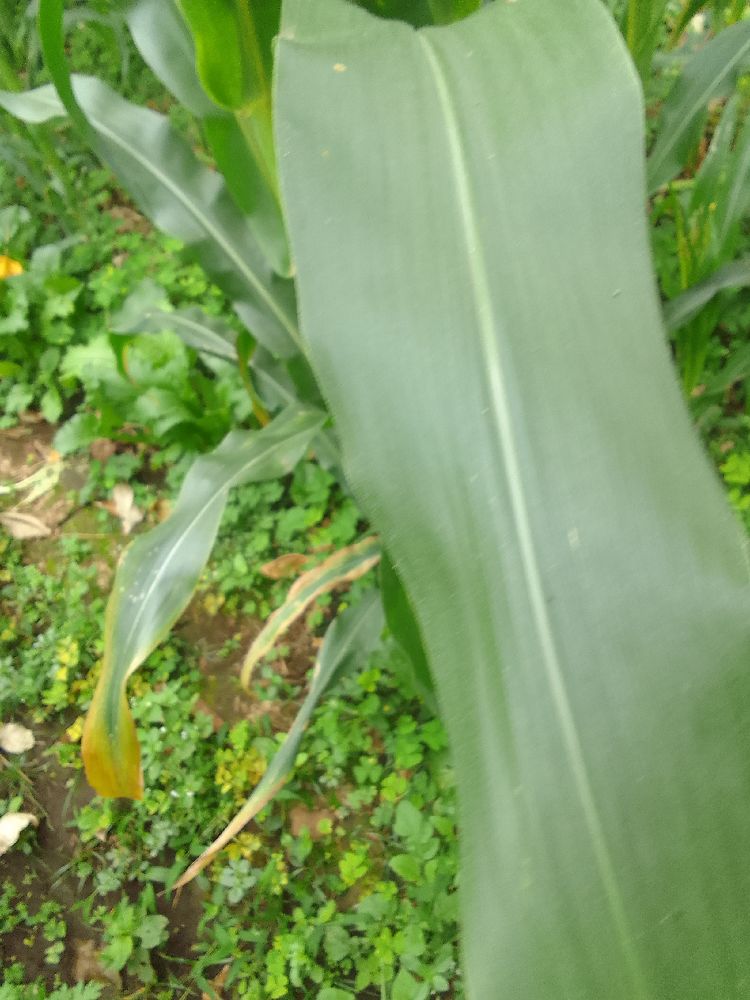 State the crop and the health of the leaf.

maize, healthy
